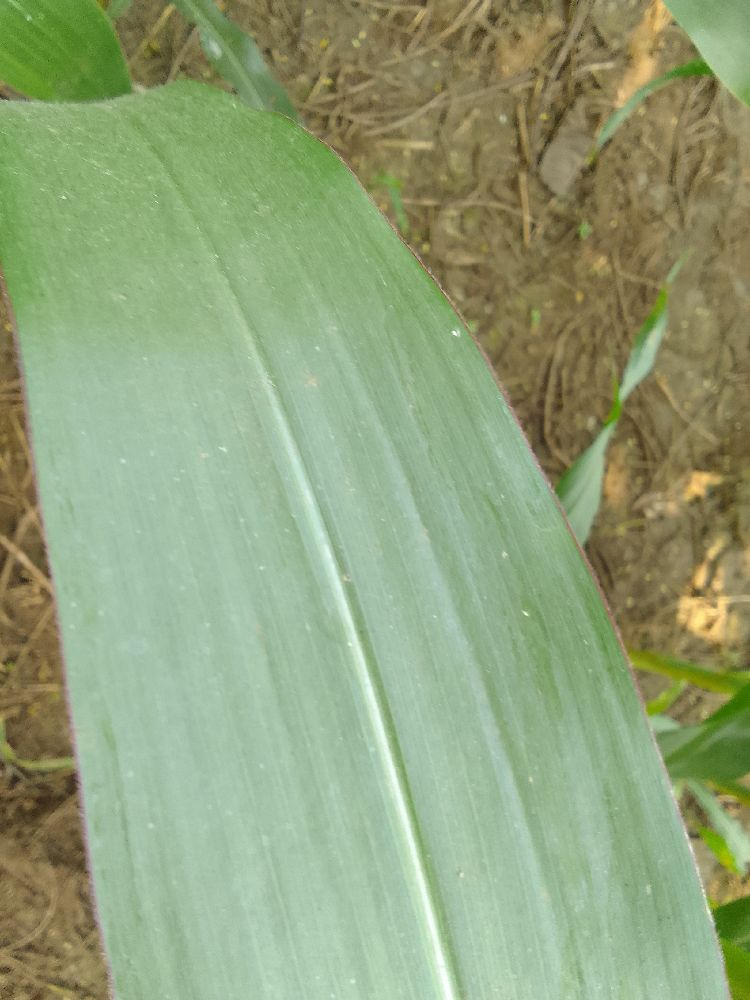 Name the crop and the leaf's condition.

maize, healthy
